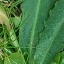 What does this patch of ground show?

structured weed
